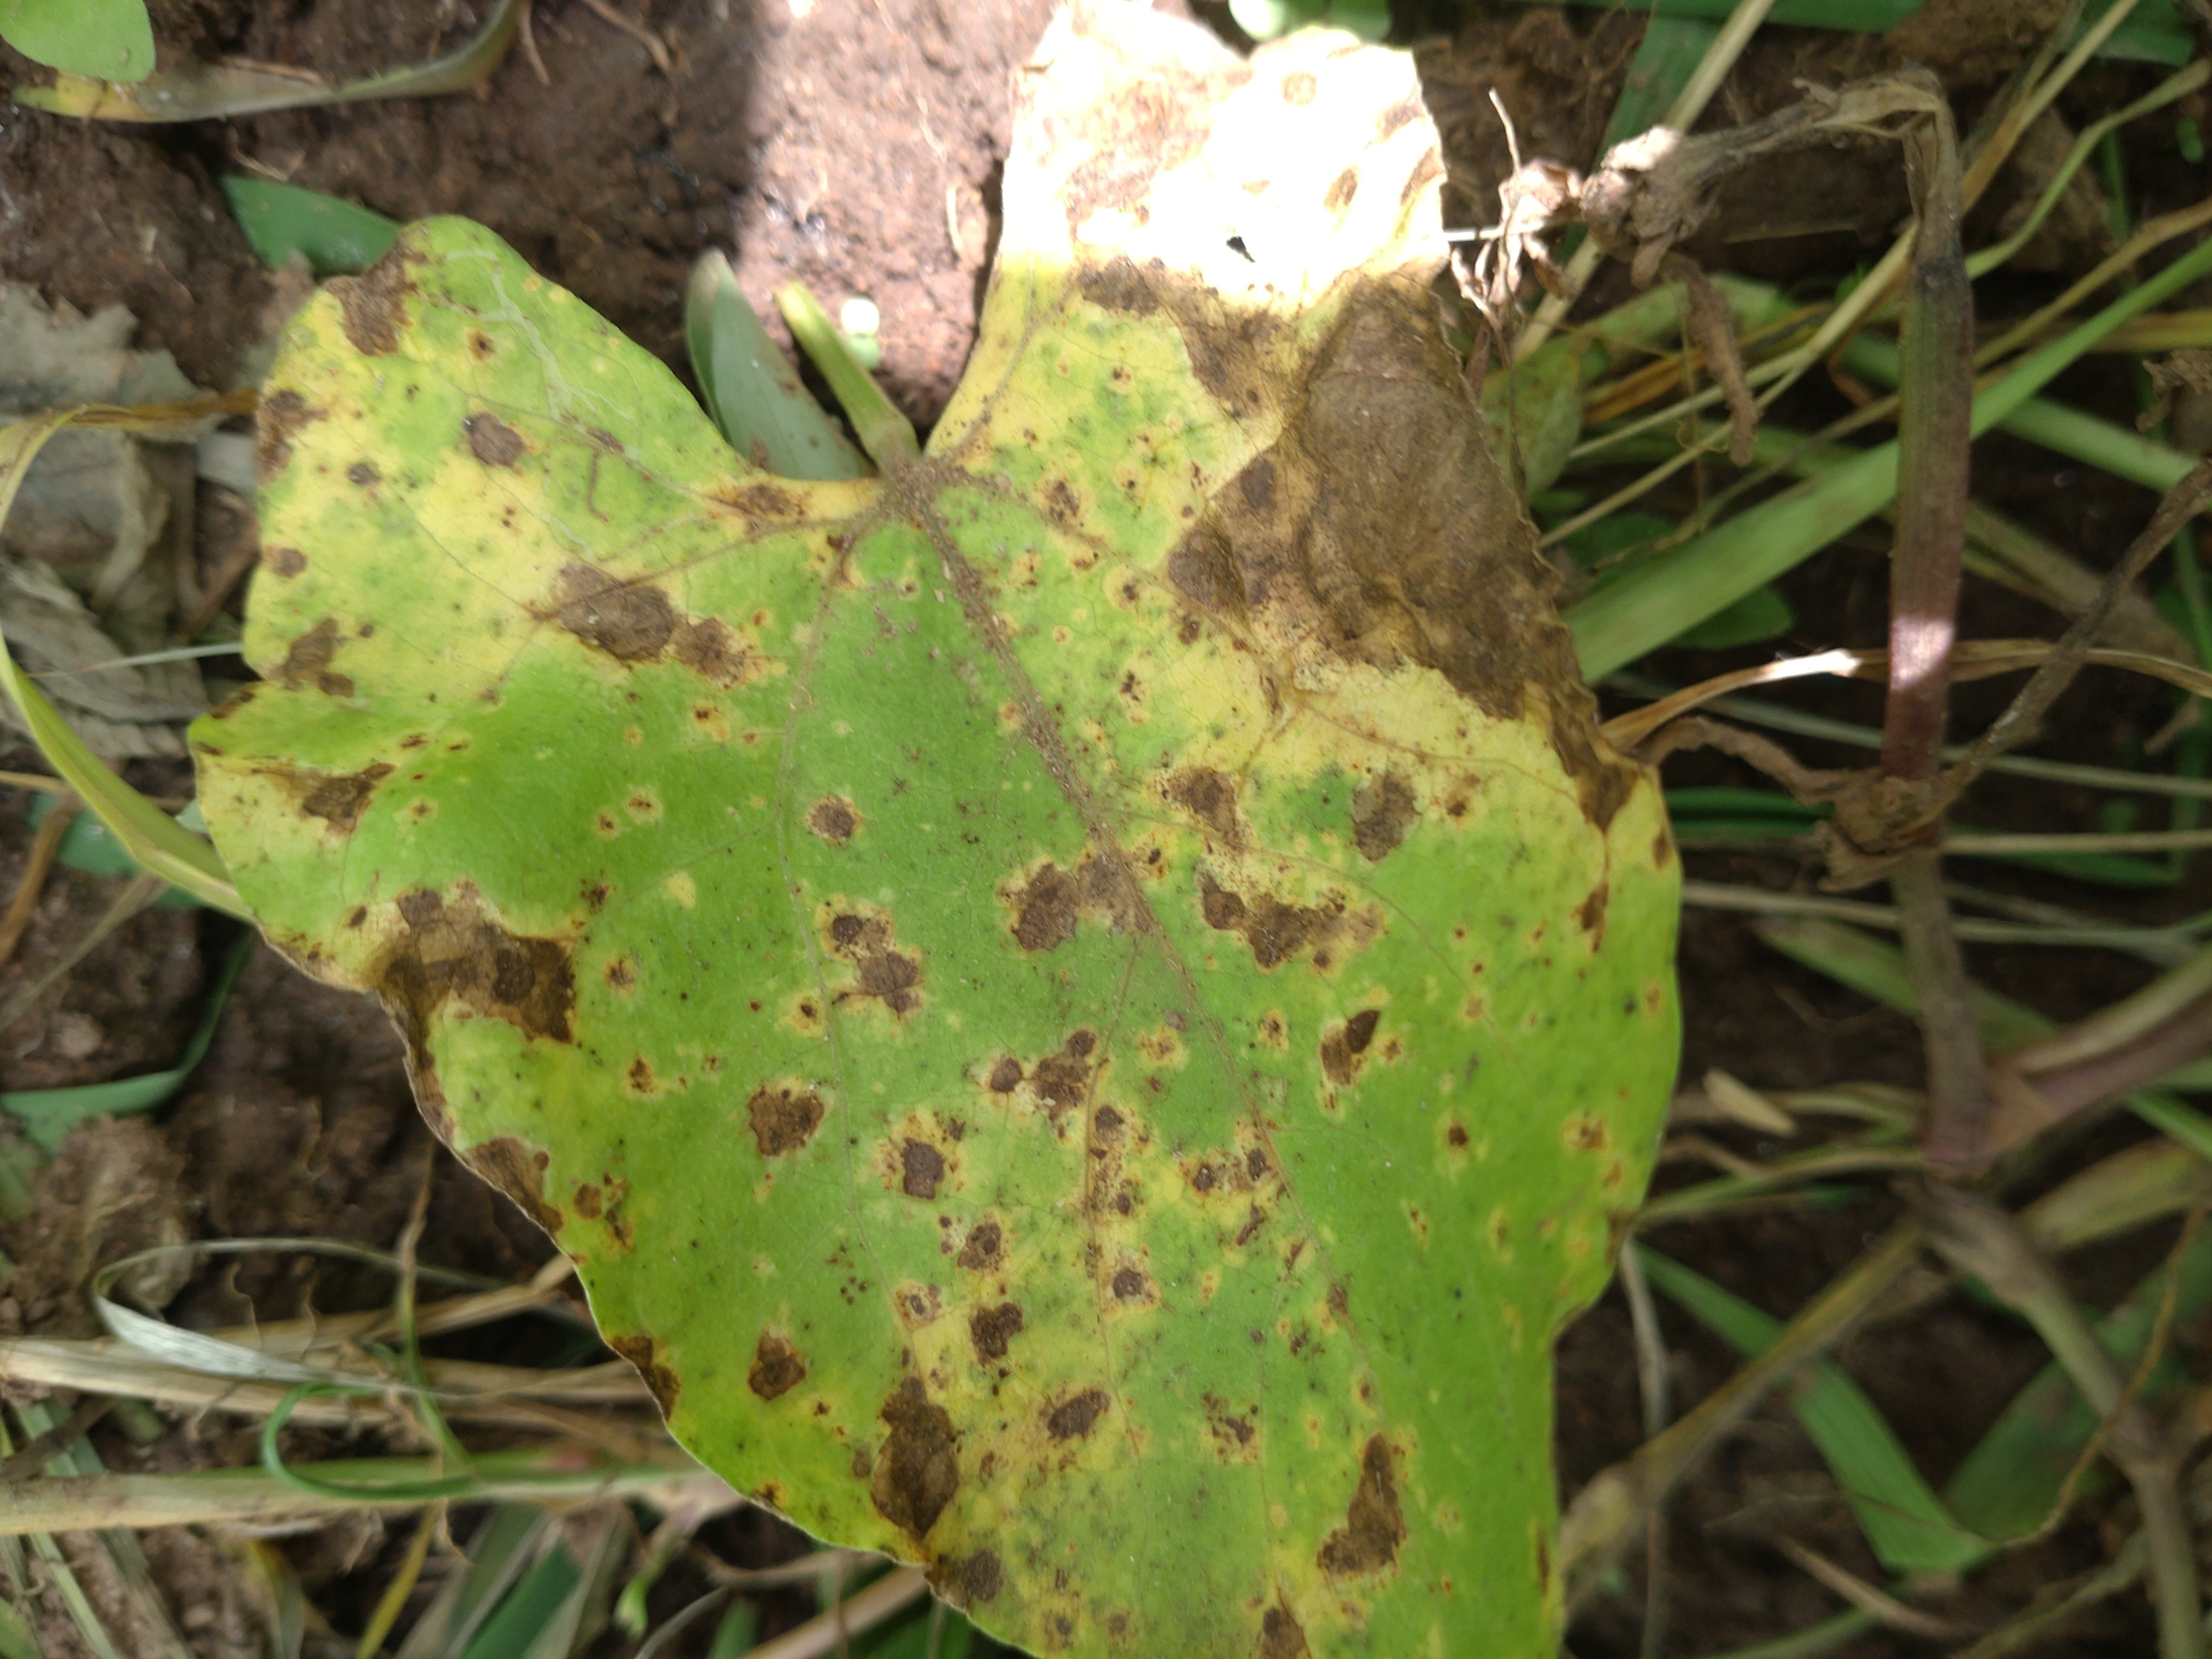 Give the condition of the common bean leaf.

rust
